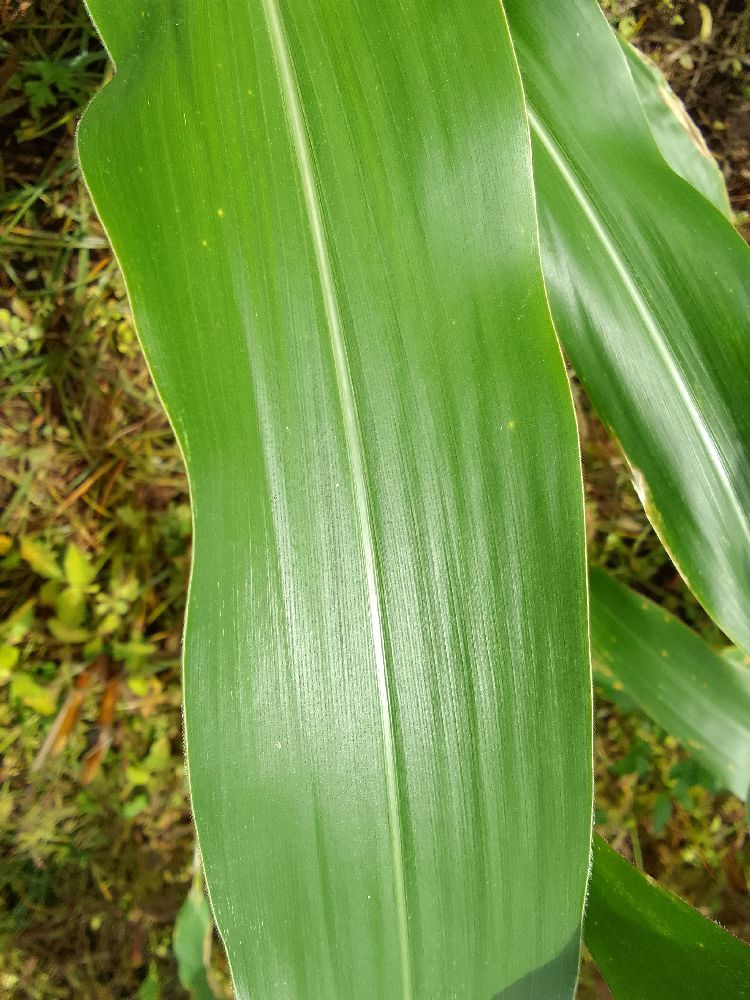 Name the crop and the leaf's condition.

maize, healthy
